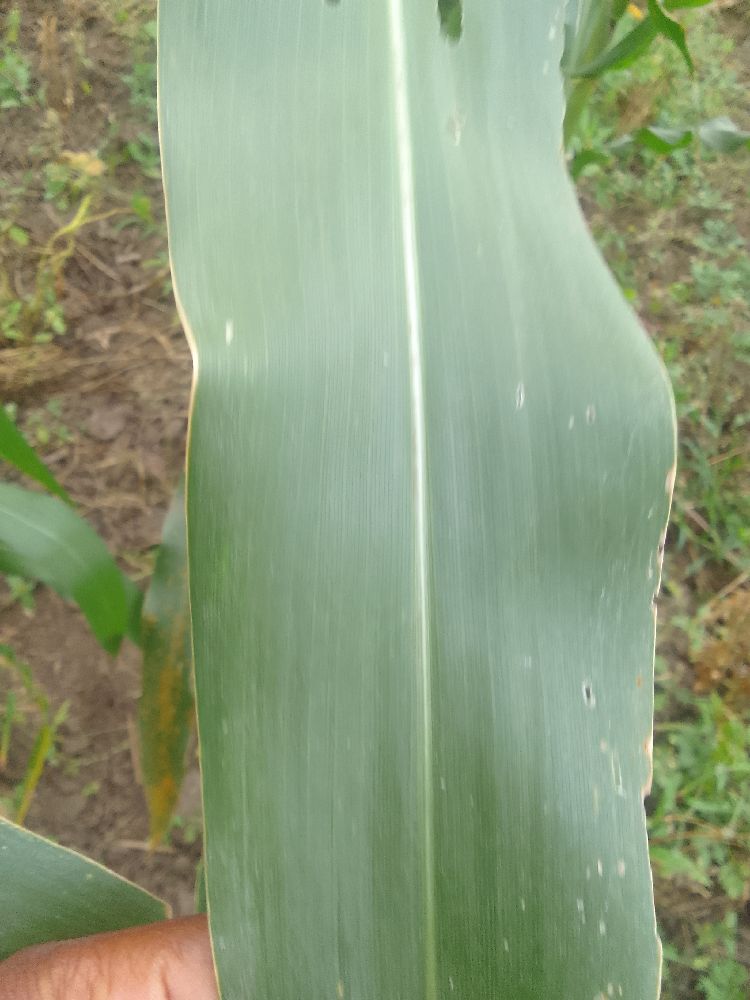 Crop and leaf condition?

maize, healthy
